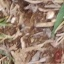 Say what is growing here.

grass
